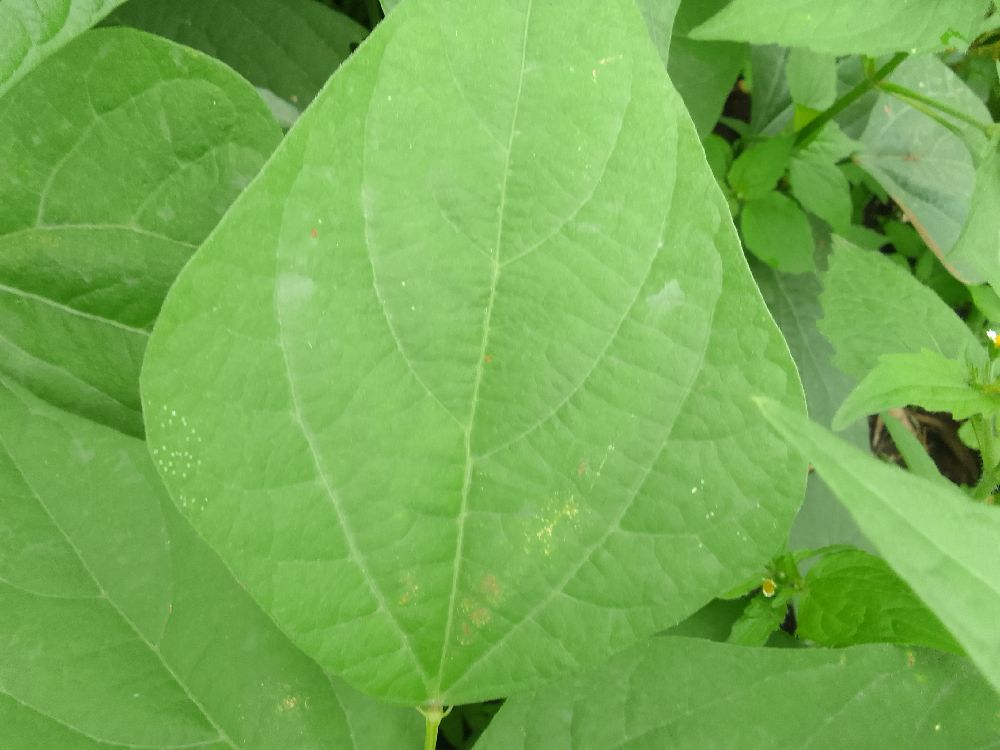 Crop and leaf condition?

common bean, healthy
